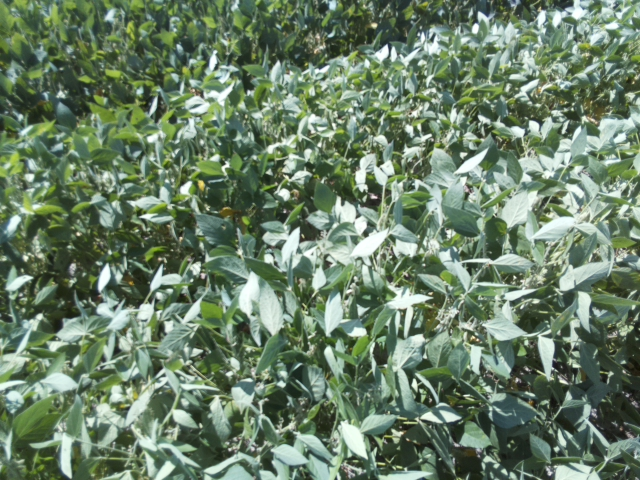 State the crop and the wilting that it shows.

soybean, leaflets folding inward at secondary pulvinus with no turgor loss in leaflets or petioles
